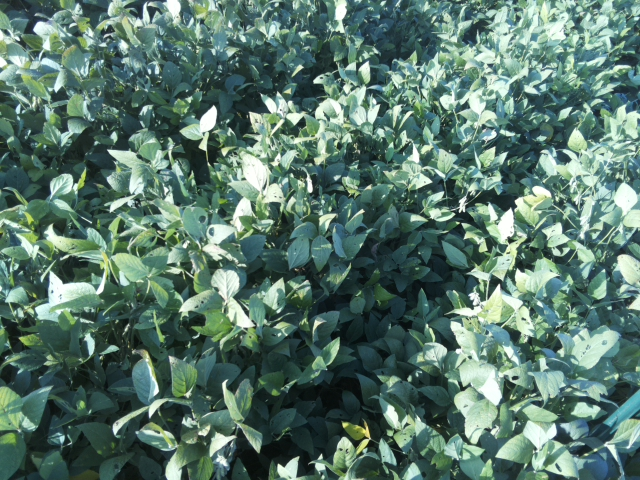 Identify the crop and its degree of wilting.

soybean, leaflets folding inward at secondary pulvinus with no turgor loss in leaflets or petioles
